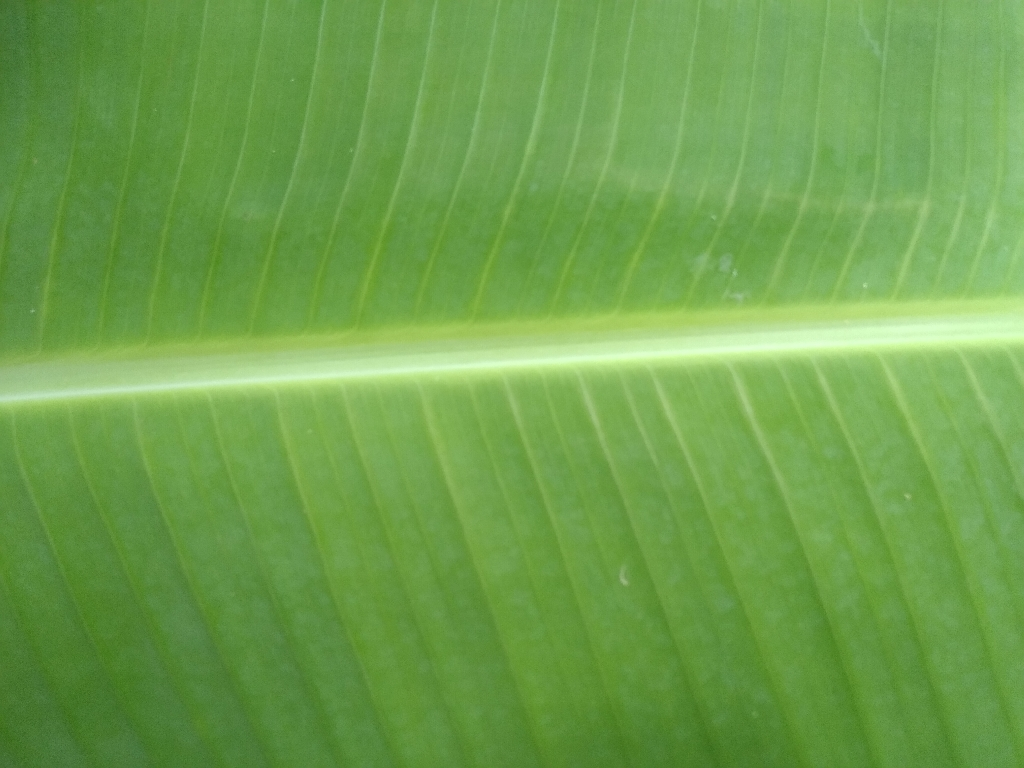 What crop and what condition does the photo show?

banana, healthy
